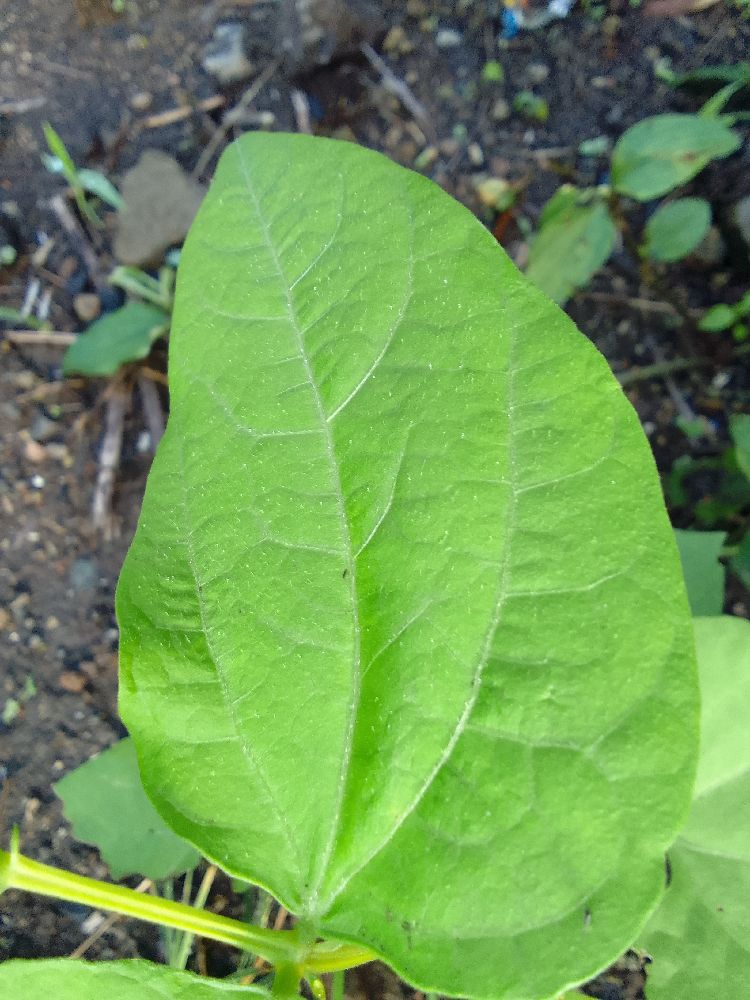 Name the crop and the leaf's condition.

common bean, healthy
